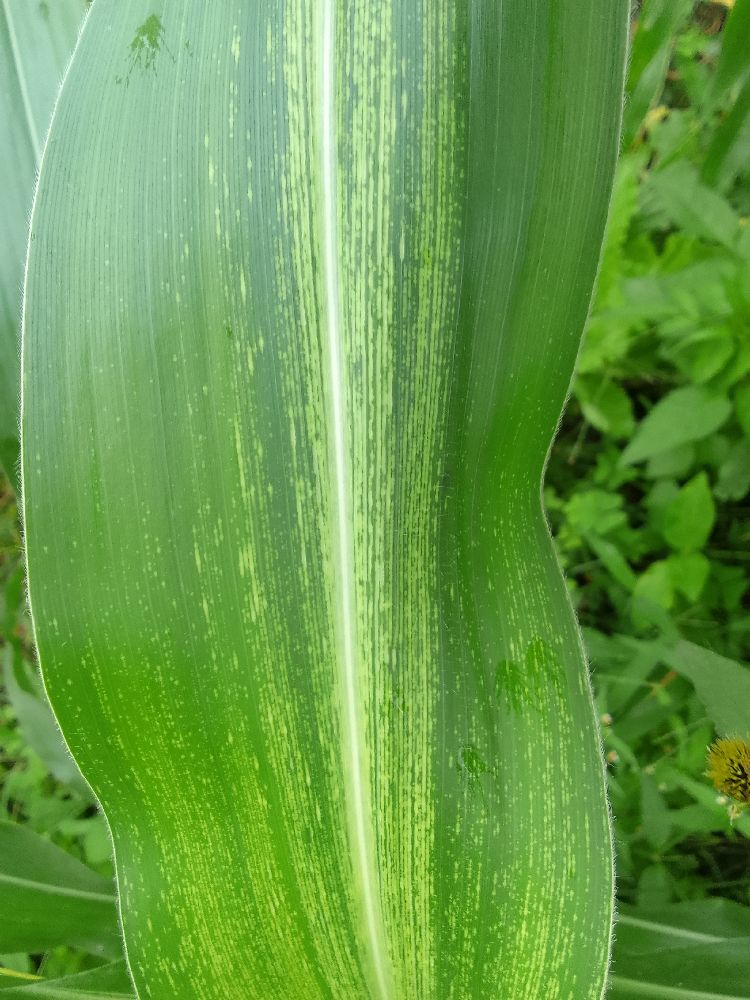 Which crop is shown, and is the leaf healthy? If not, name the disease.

maize, maize streak virus
